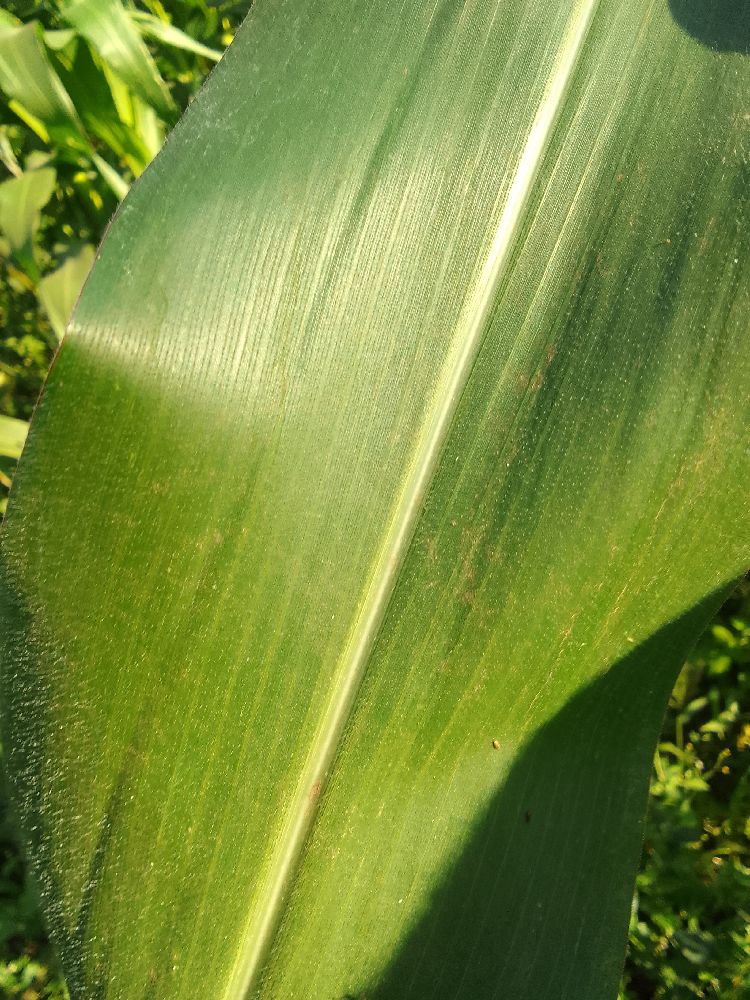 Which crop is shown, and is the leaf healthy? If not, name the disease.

maize, healthy
